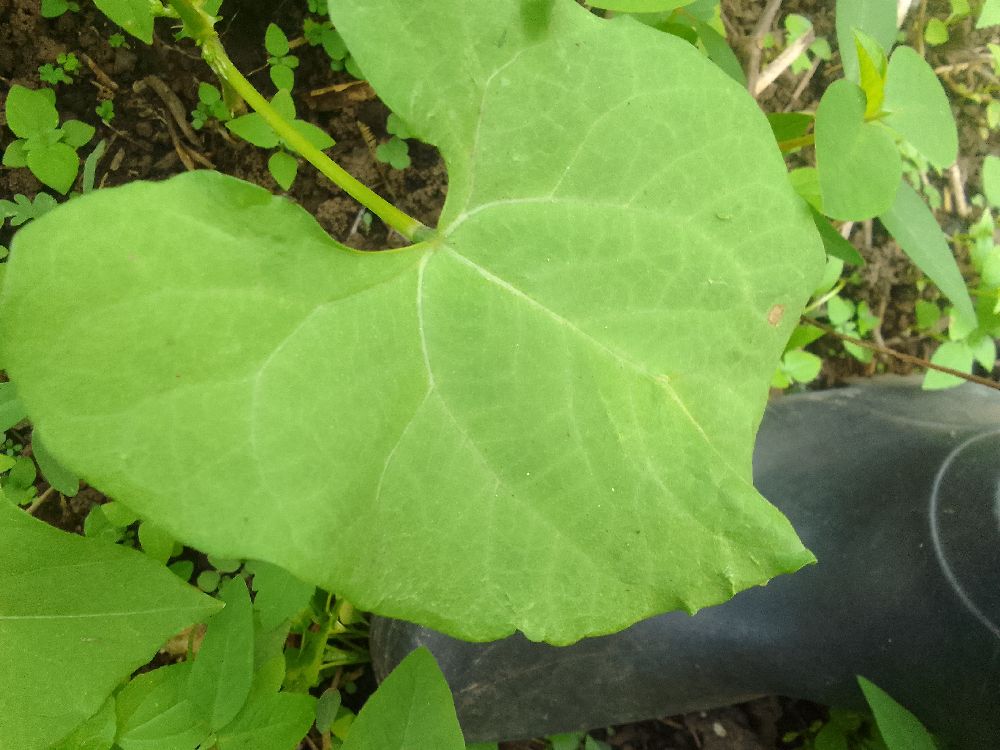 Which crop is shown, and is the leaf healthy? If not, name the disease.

common bean, healthy
